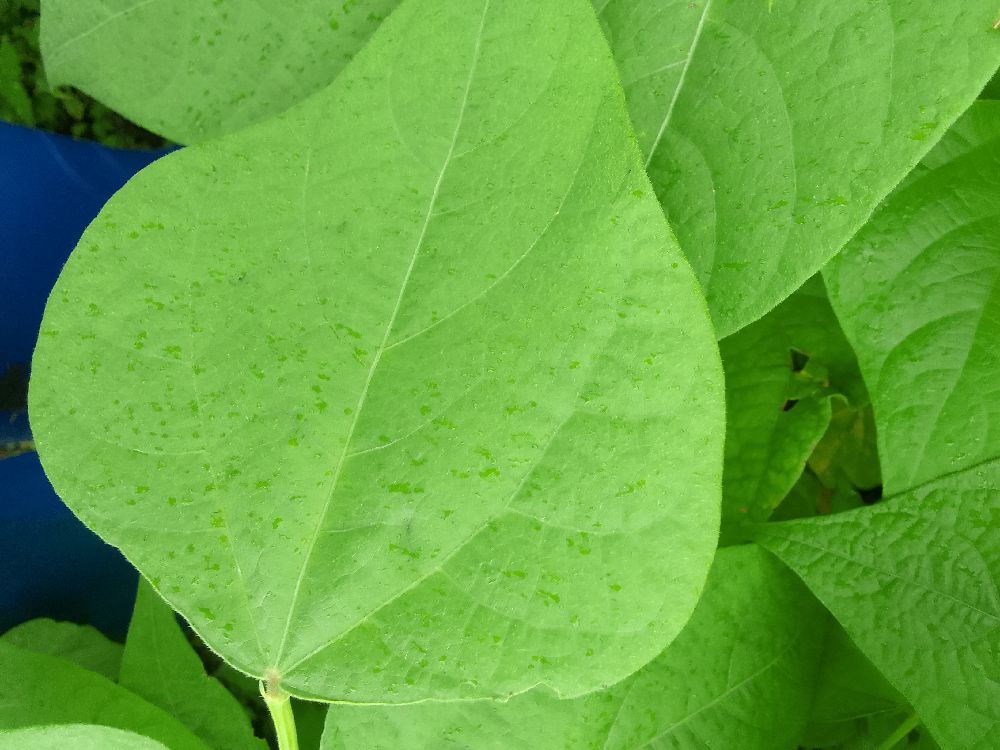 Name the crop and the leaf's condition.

common bean, healthy
